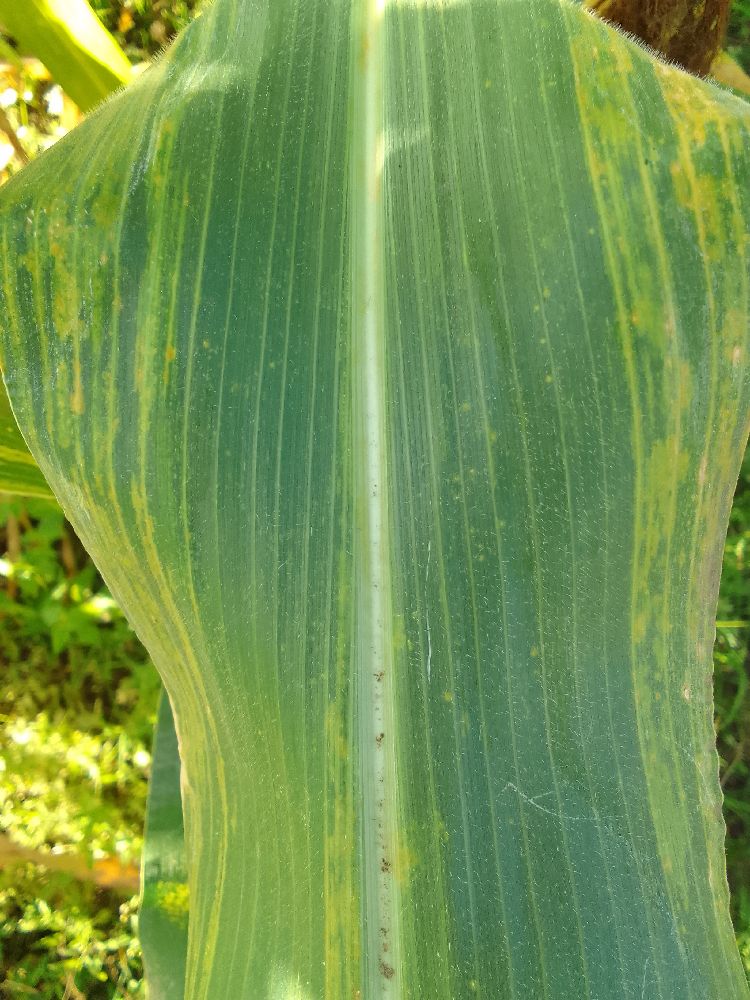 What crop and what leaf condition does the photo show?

maize, maize lethal necrosis
